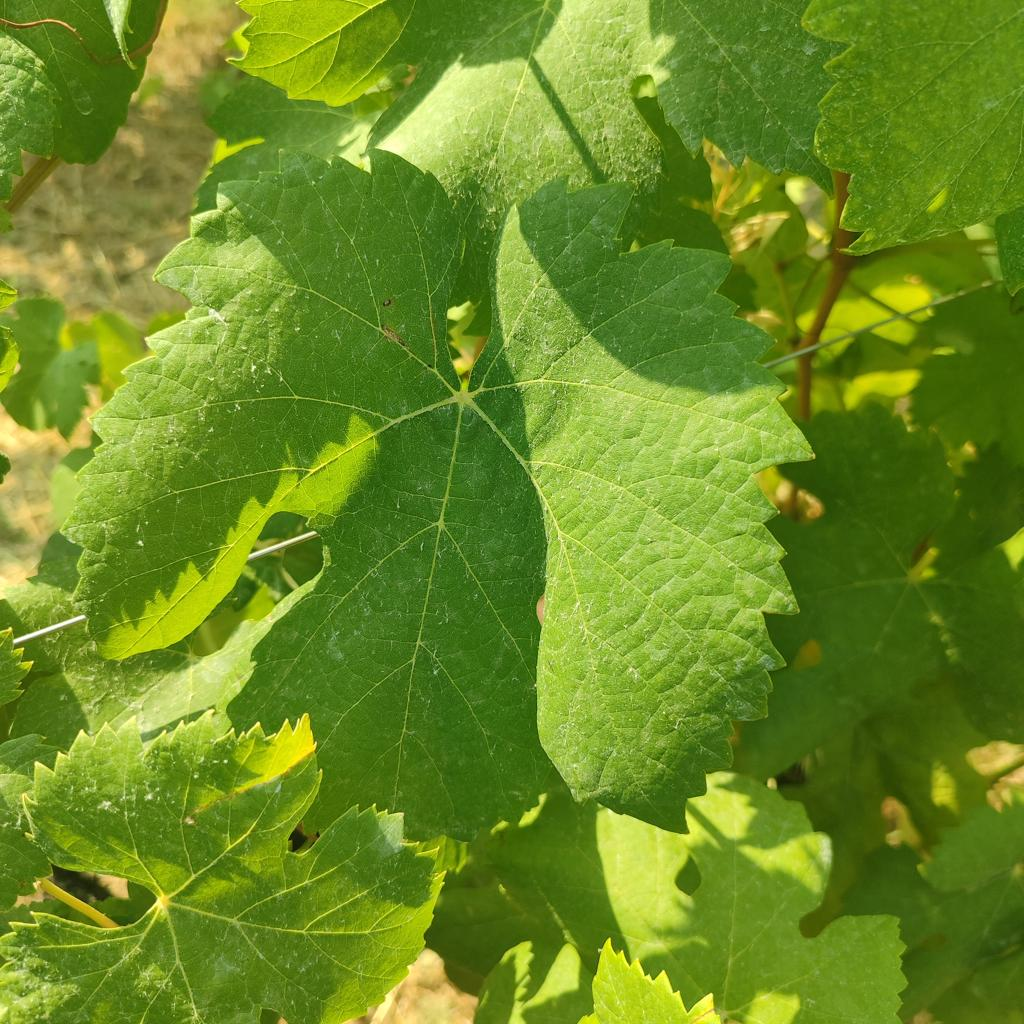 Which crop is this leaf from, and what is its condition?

grapevine, healthy
